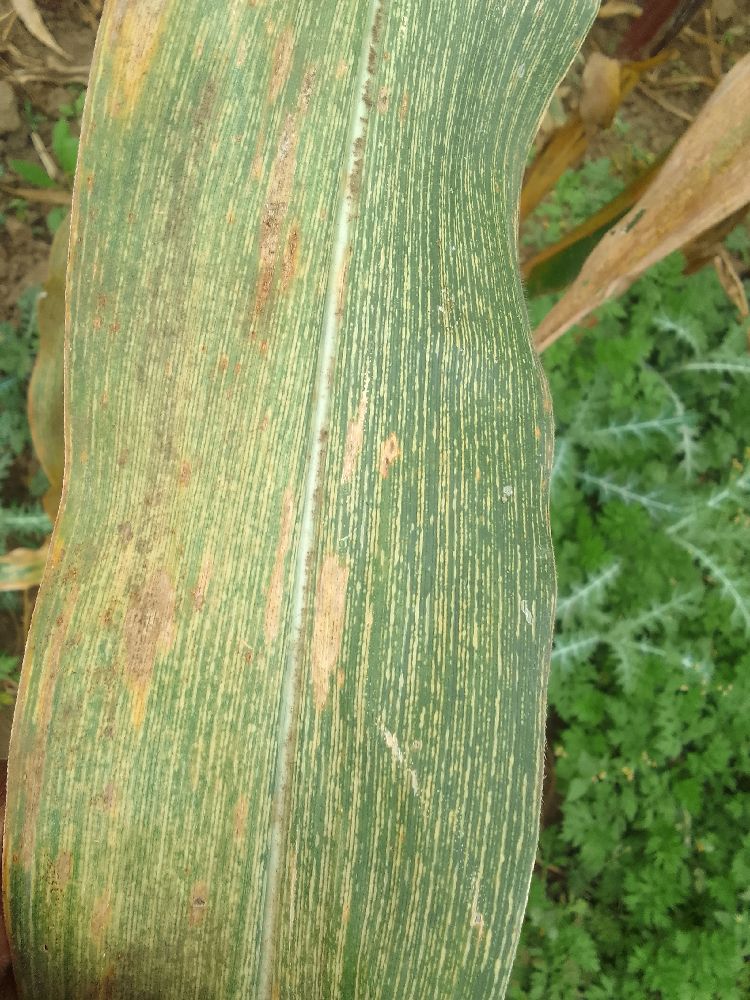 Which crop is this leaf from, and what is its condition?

maize, maize streak virus
